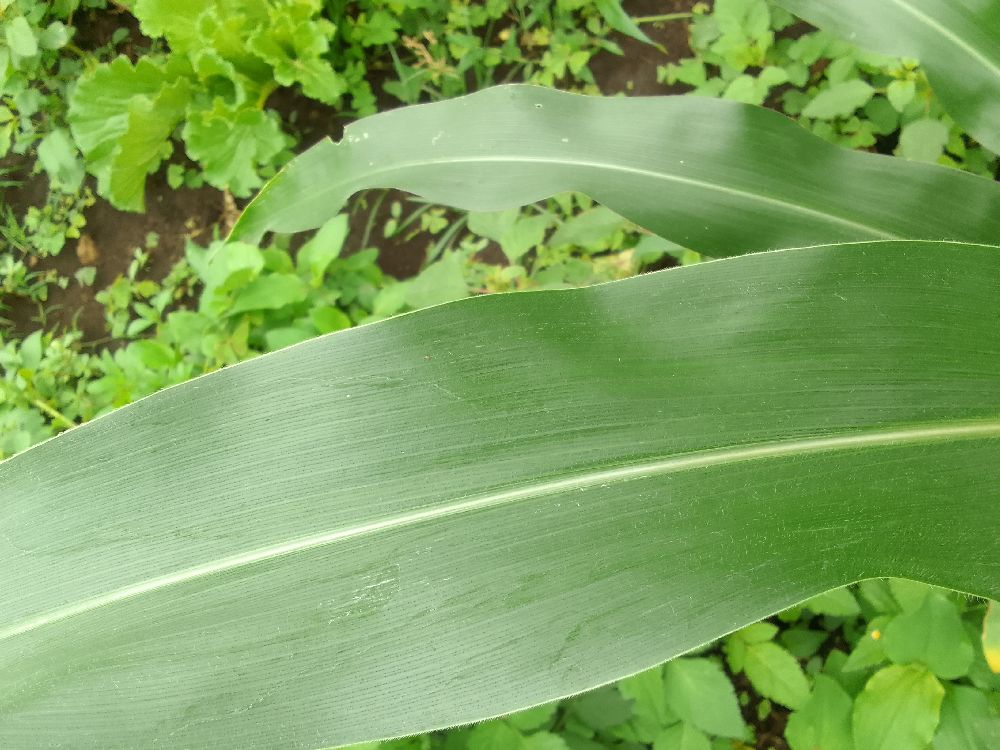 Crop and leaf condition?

maize, healthy
